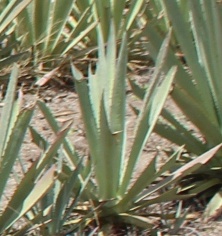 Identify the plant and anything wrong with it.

agave, small
